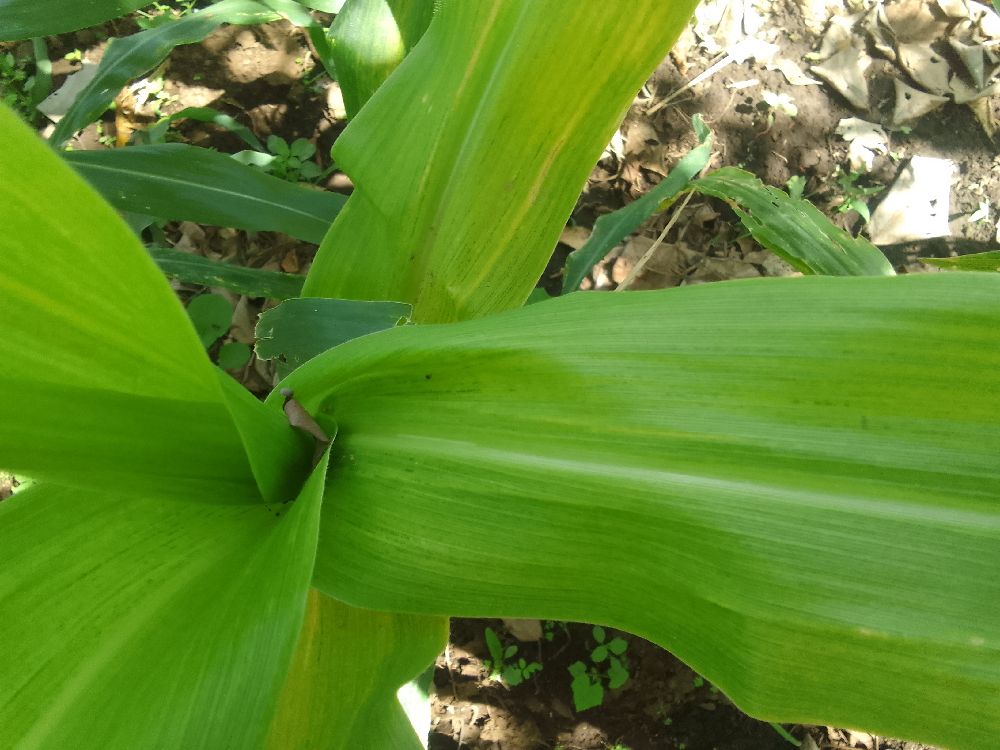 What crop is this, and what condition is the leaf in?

maize, maize lethal necrosis
